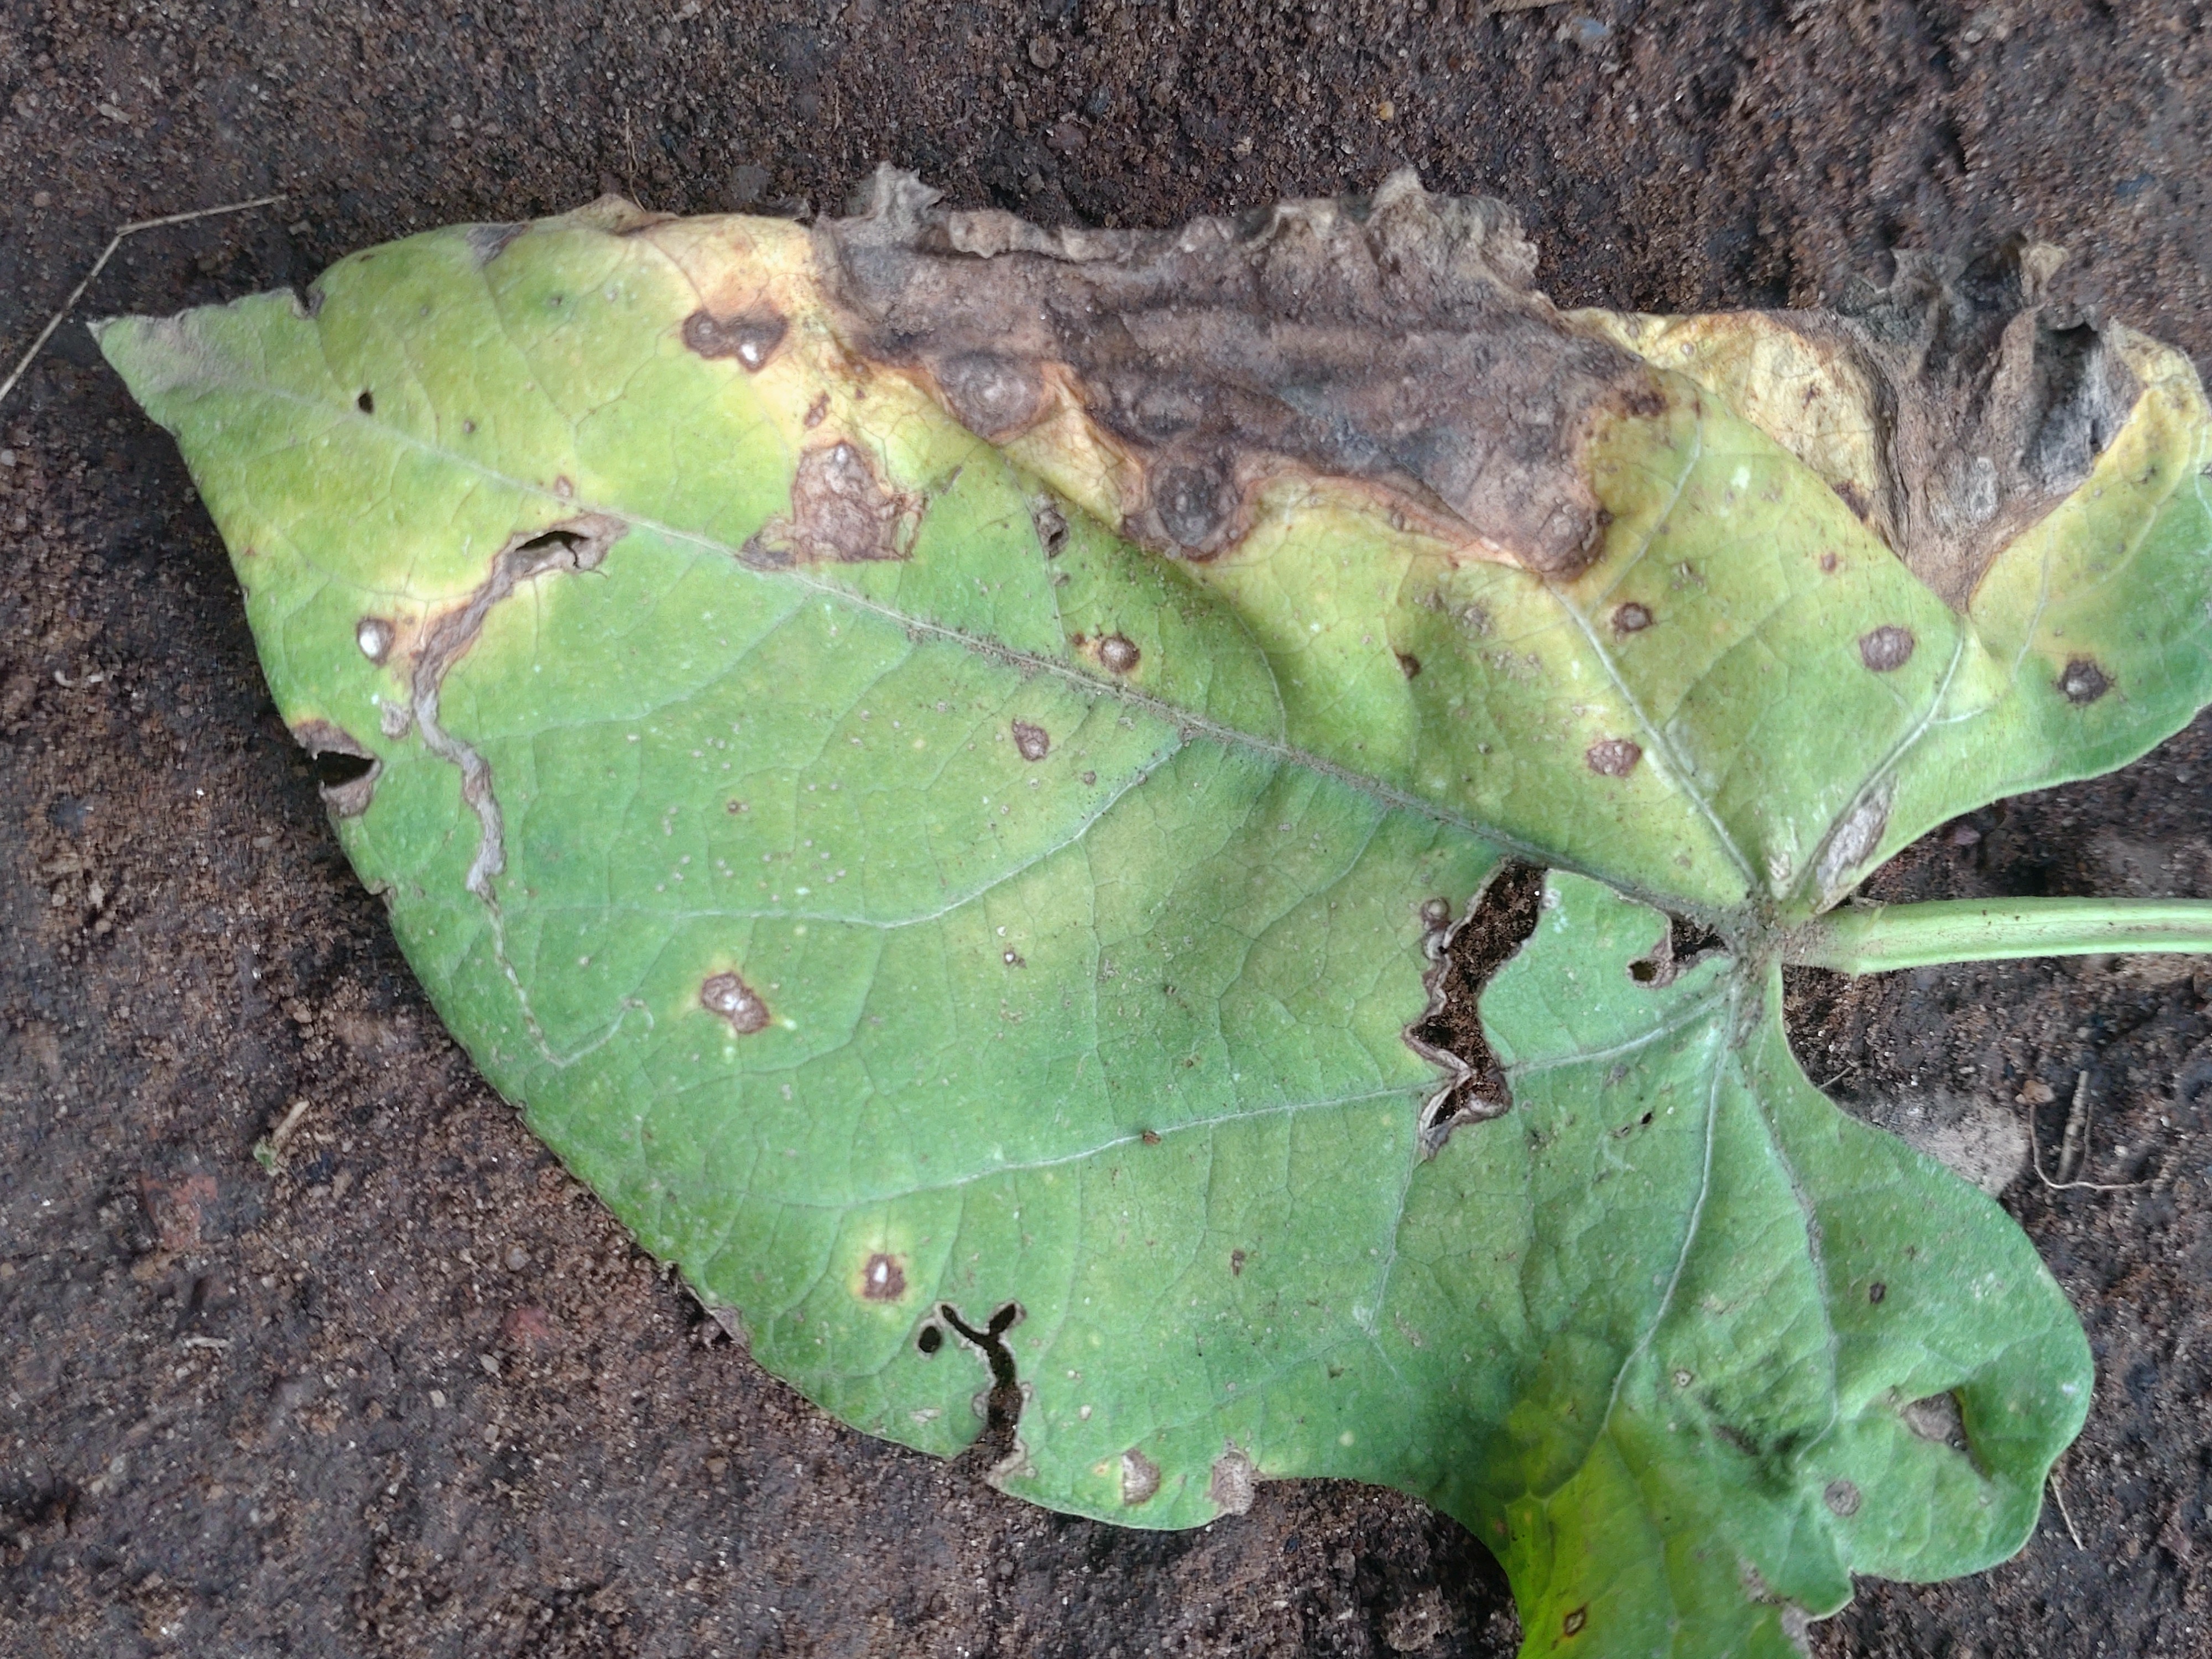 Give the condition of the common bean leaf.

anthracnose
